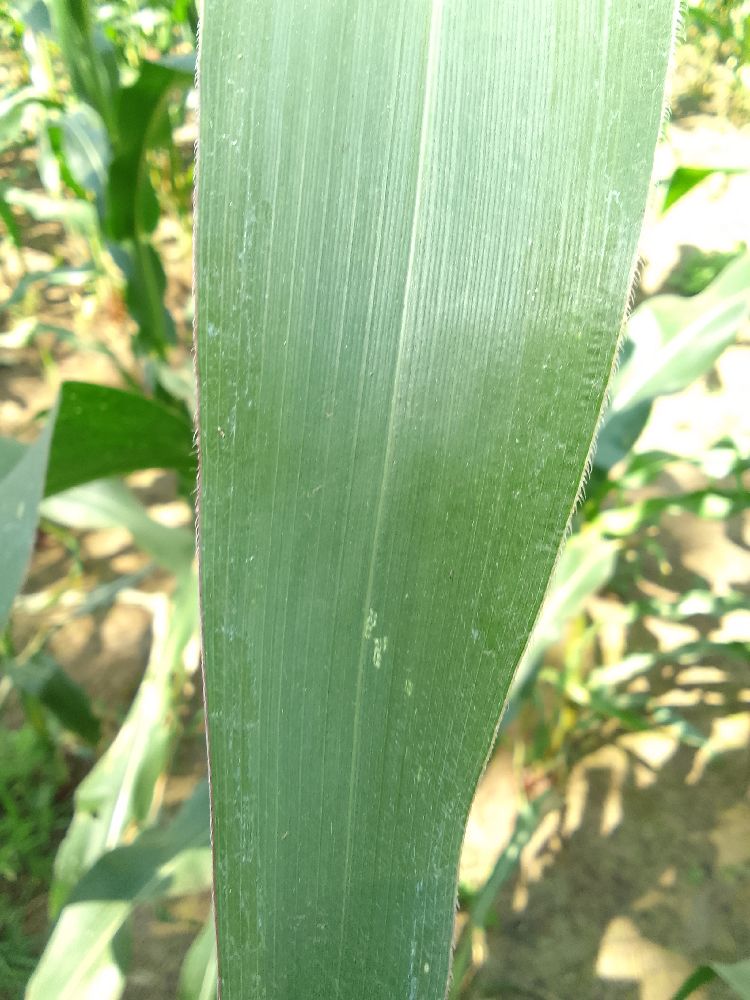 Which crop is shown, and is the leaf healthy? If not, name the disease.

maize, healthy
